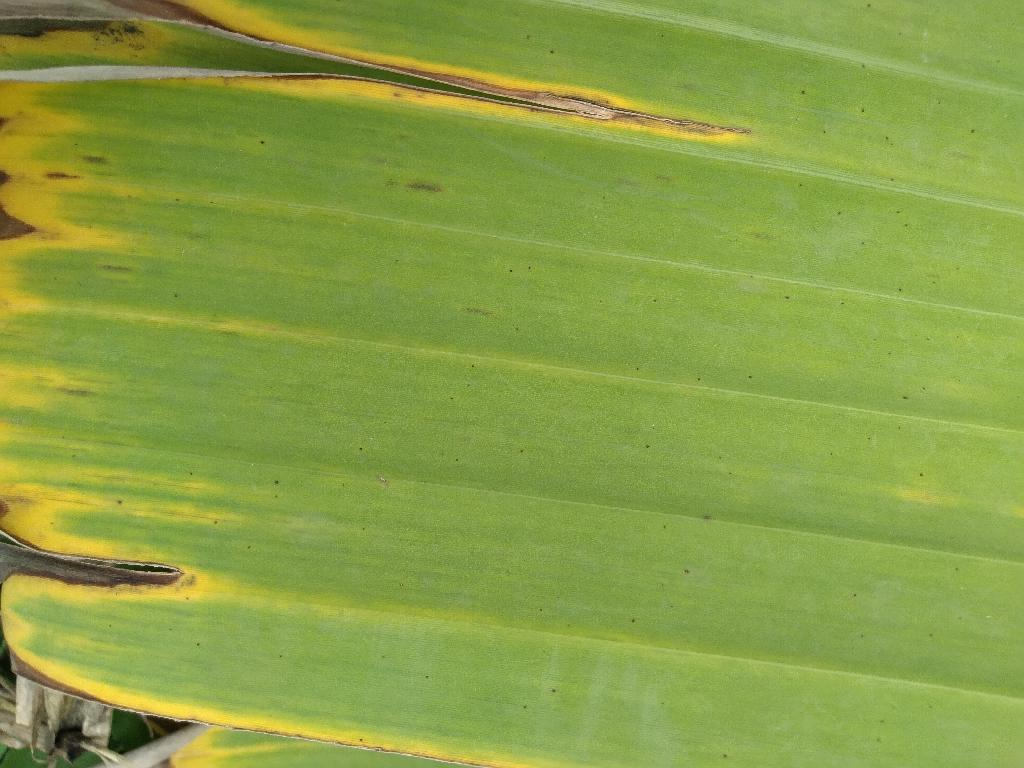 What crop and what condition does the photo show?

banana, fusarium wilt race 1
